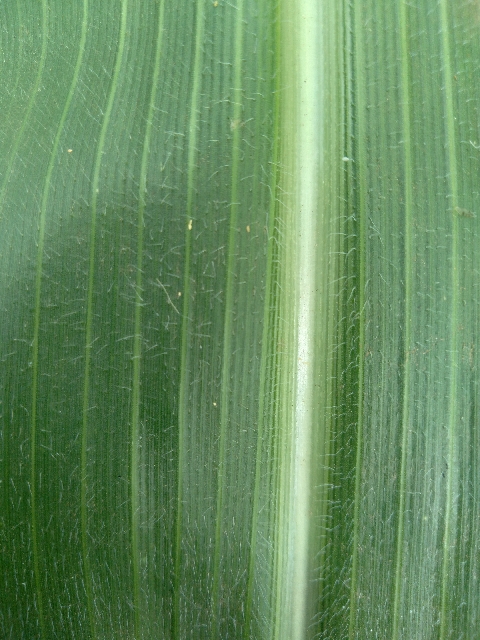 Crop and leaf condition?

maize, healthy
